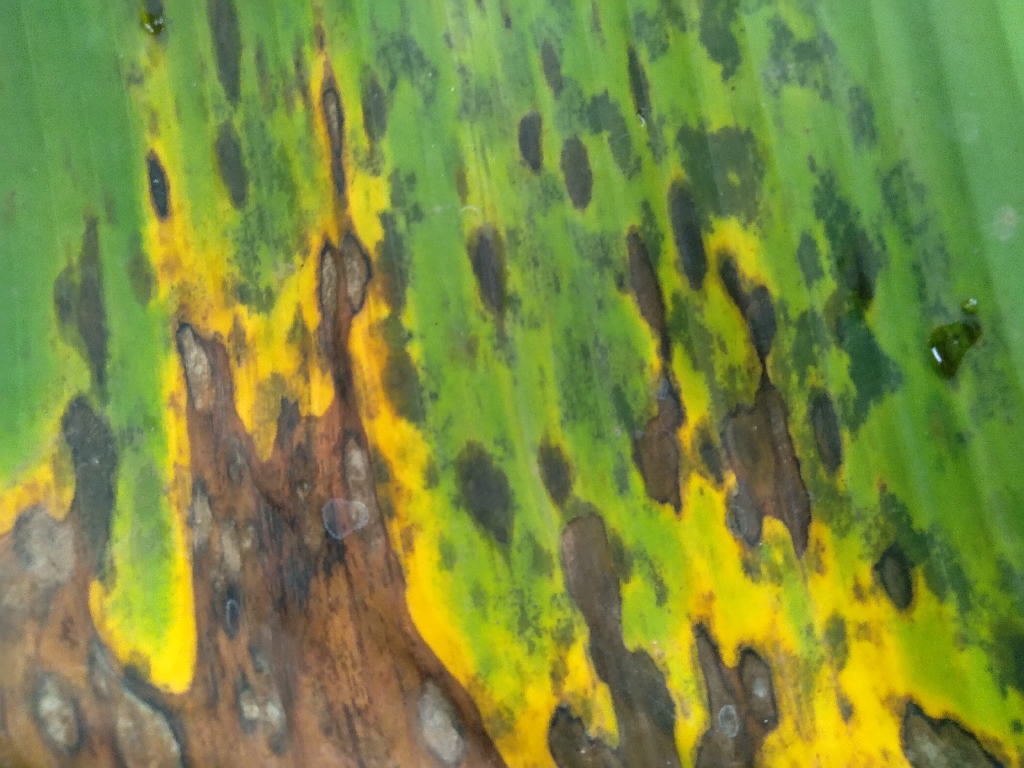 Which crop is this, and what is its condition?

banana, black sigatoka
